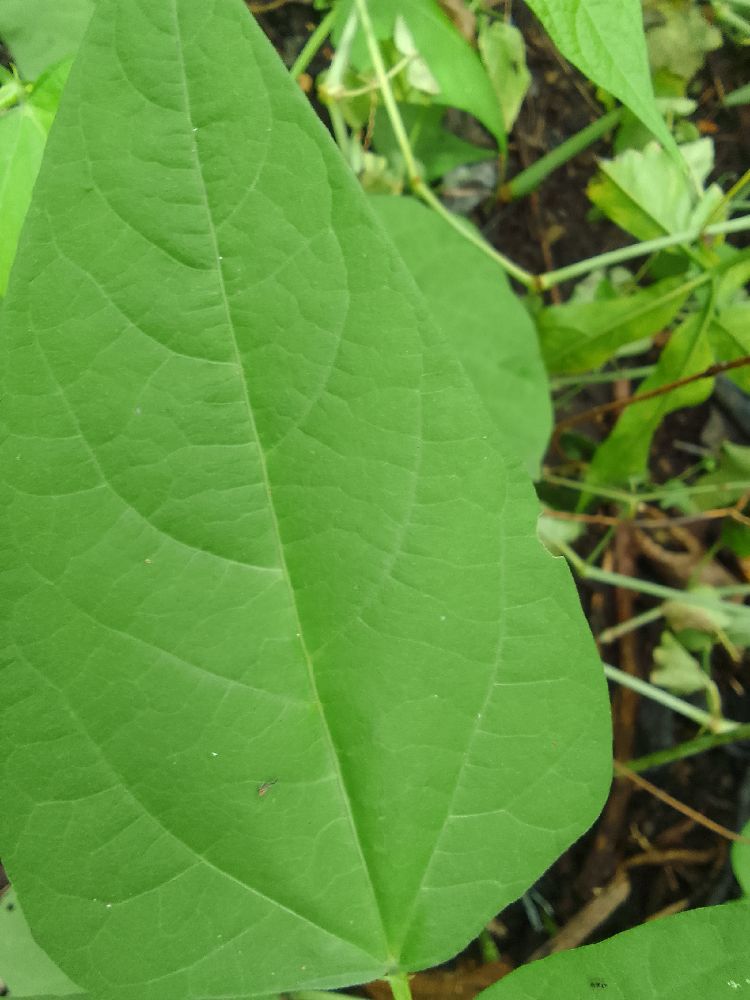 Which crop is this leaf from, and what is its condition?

common bean, healthy
